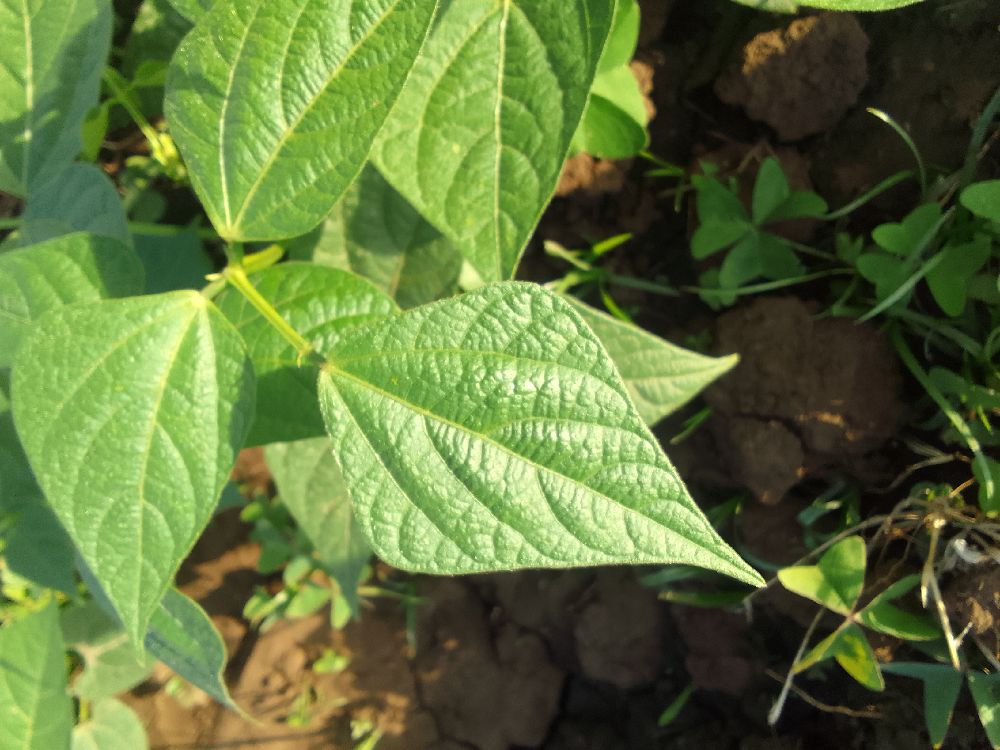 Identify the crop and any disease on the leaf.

common bean, healthy
